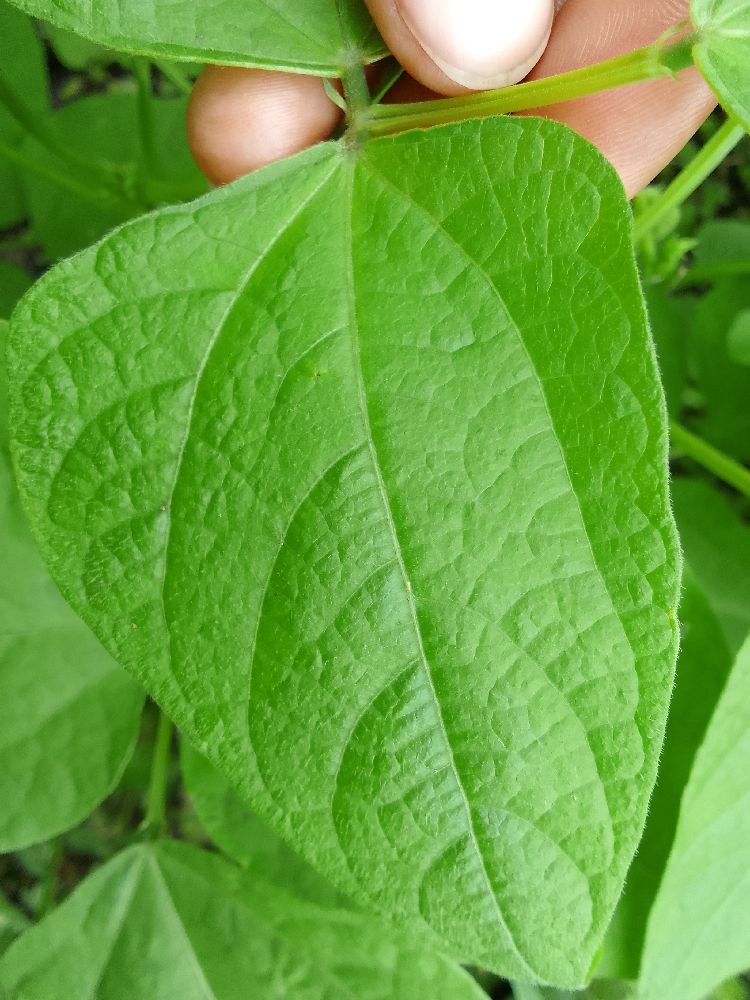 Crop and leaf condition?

common bean, healthy
